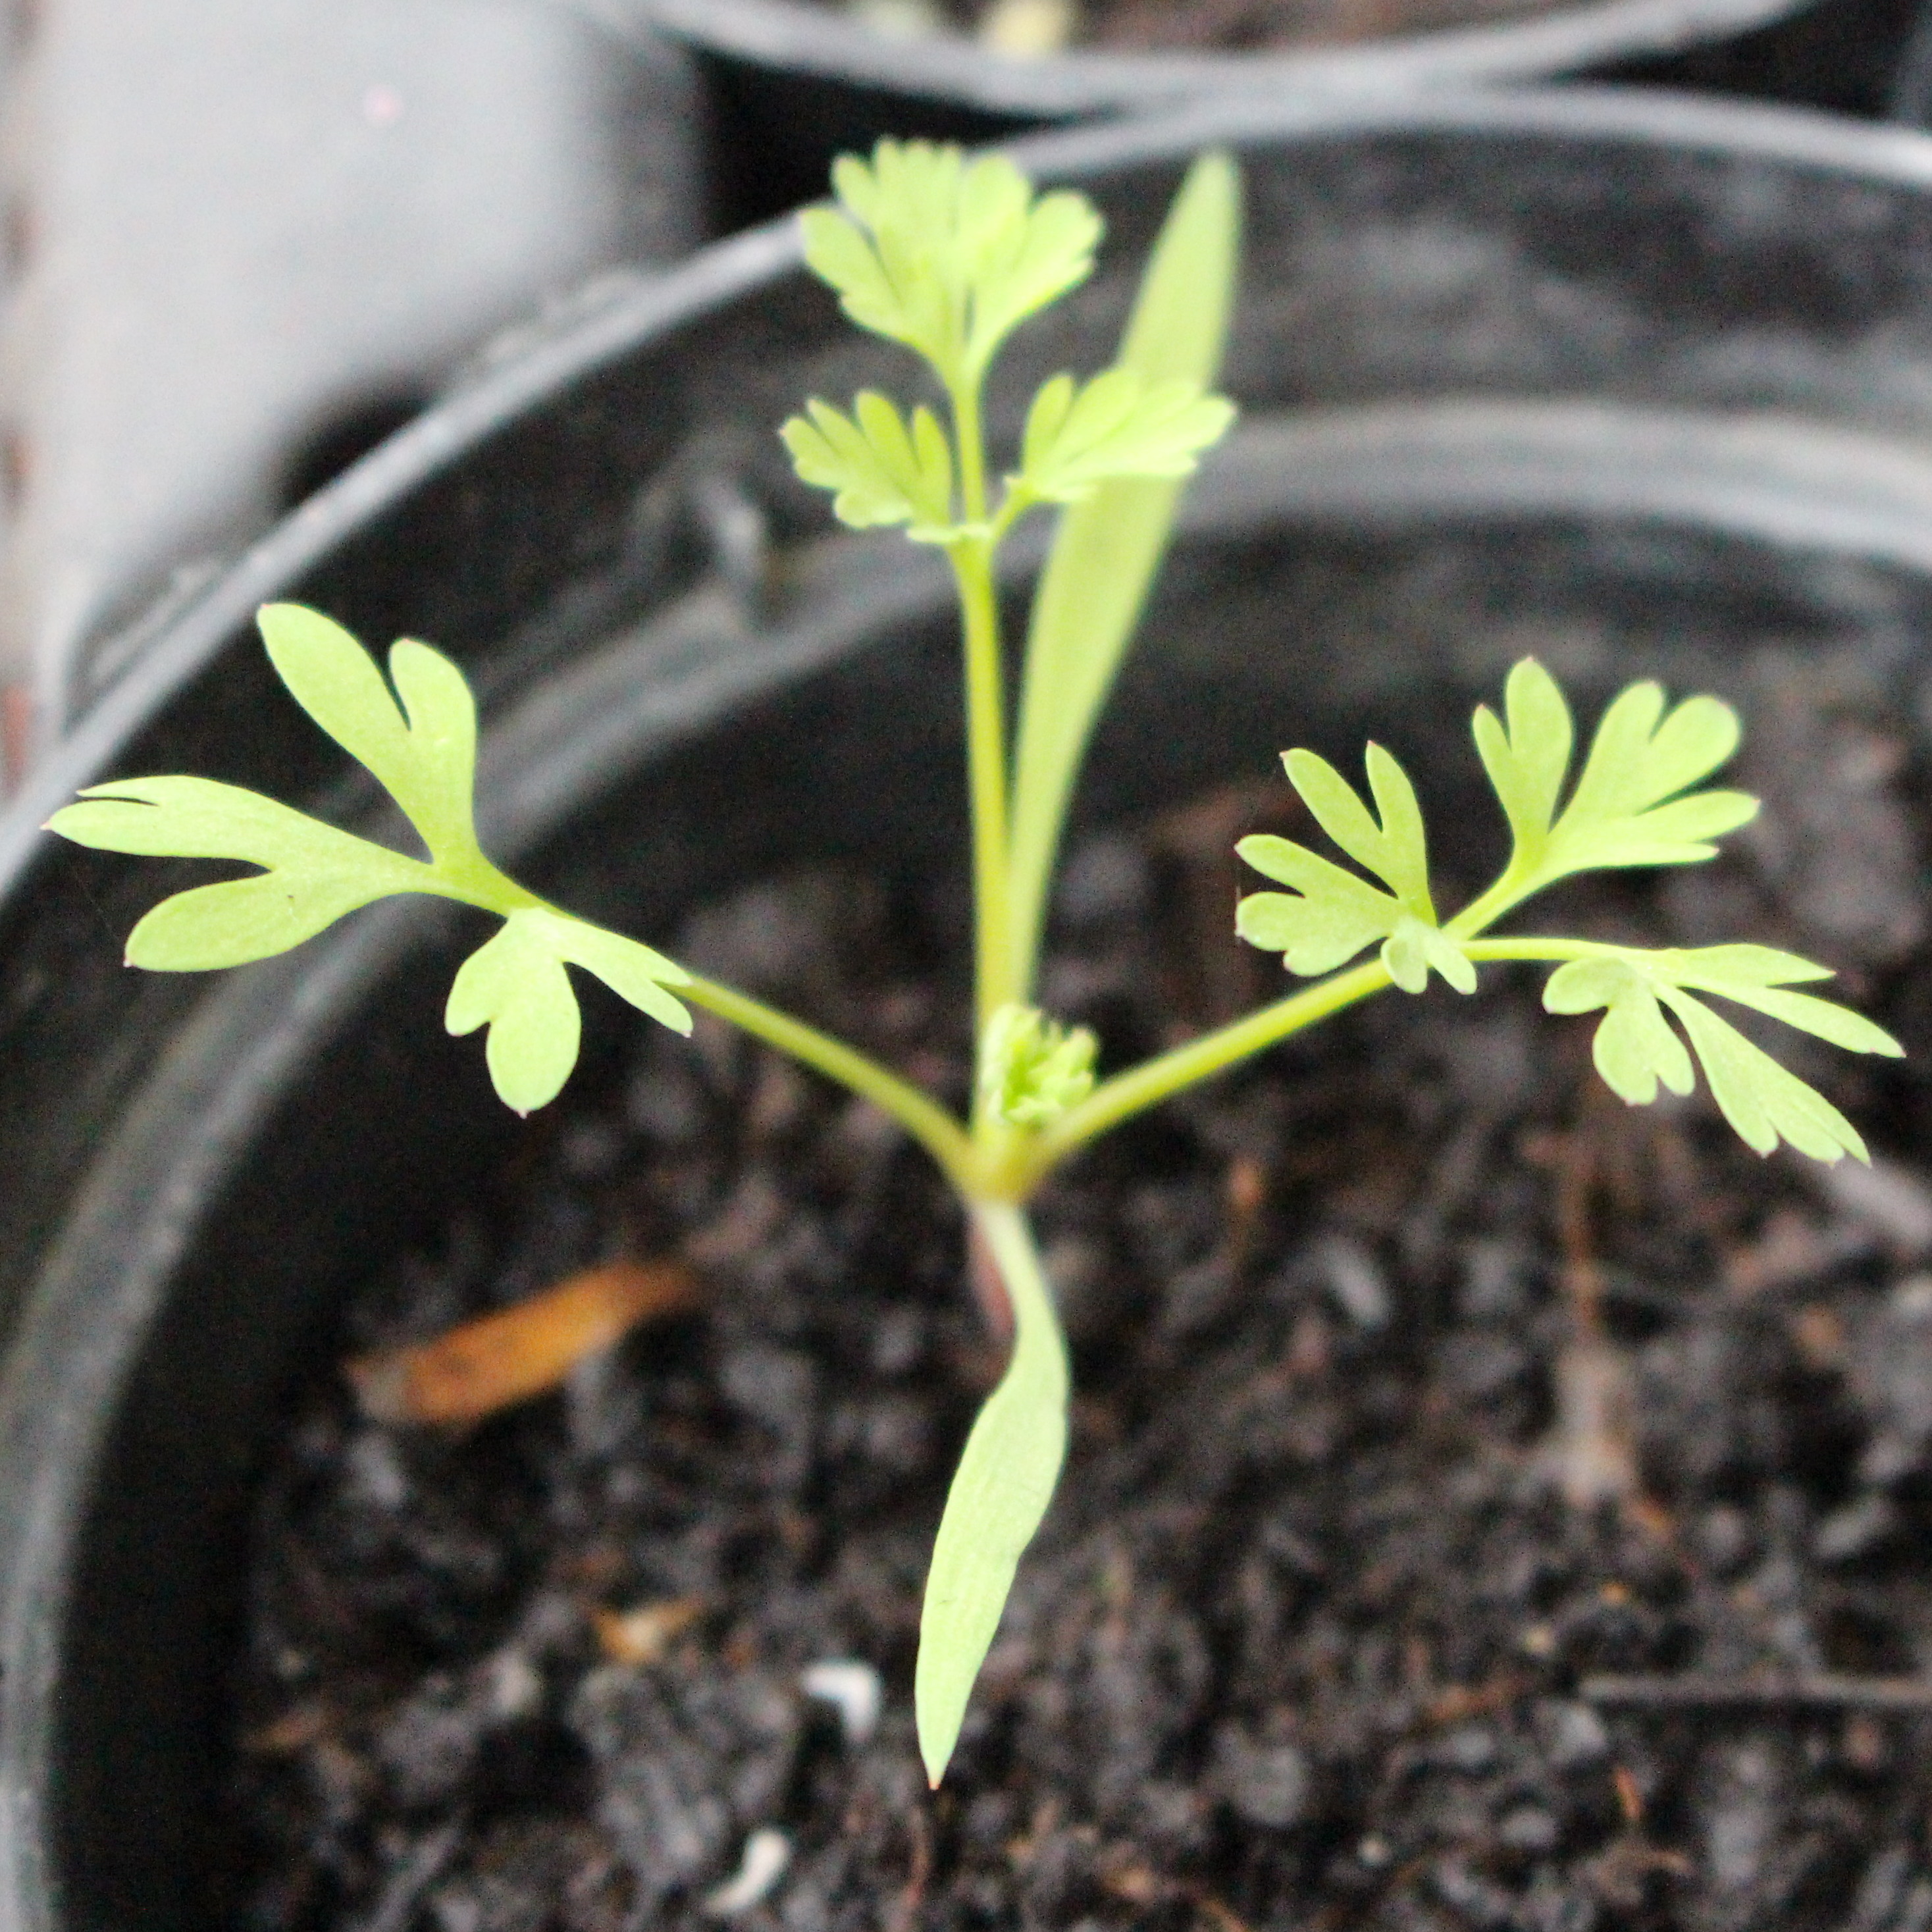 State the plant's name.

Fumaria officinalis
